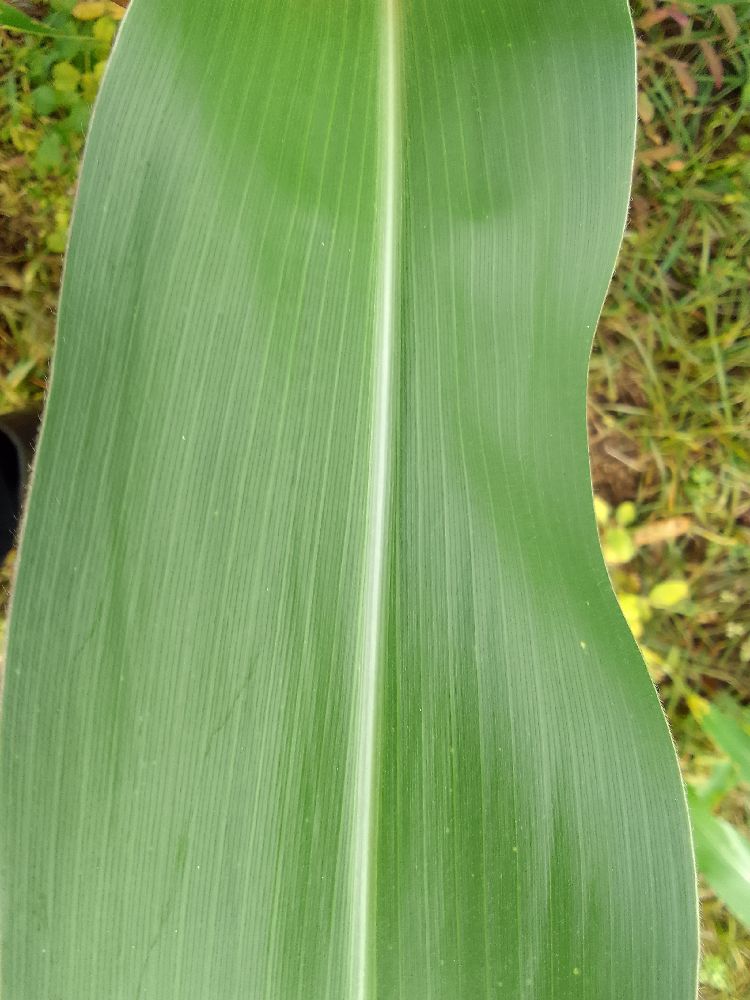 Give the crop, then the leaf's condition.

maize, healthy
